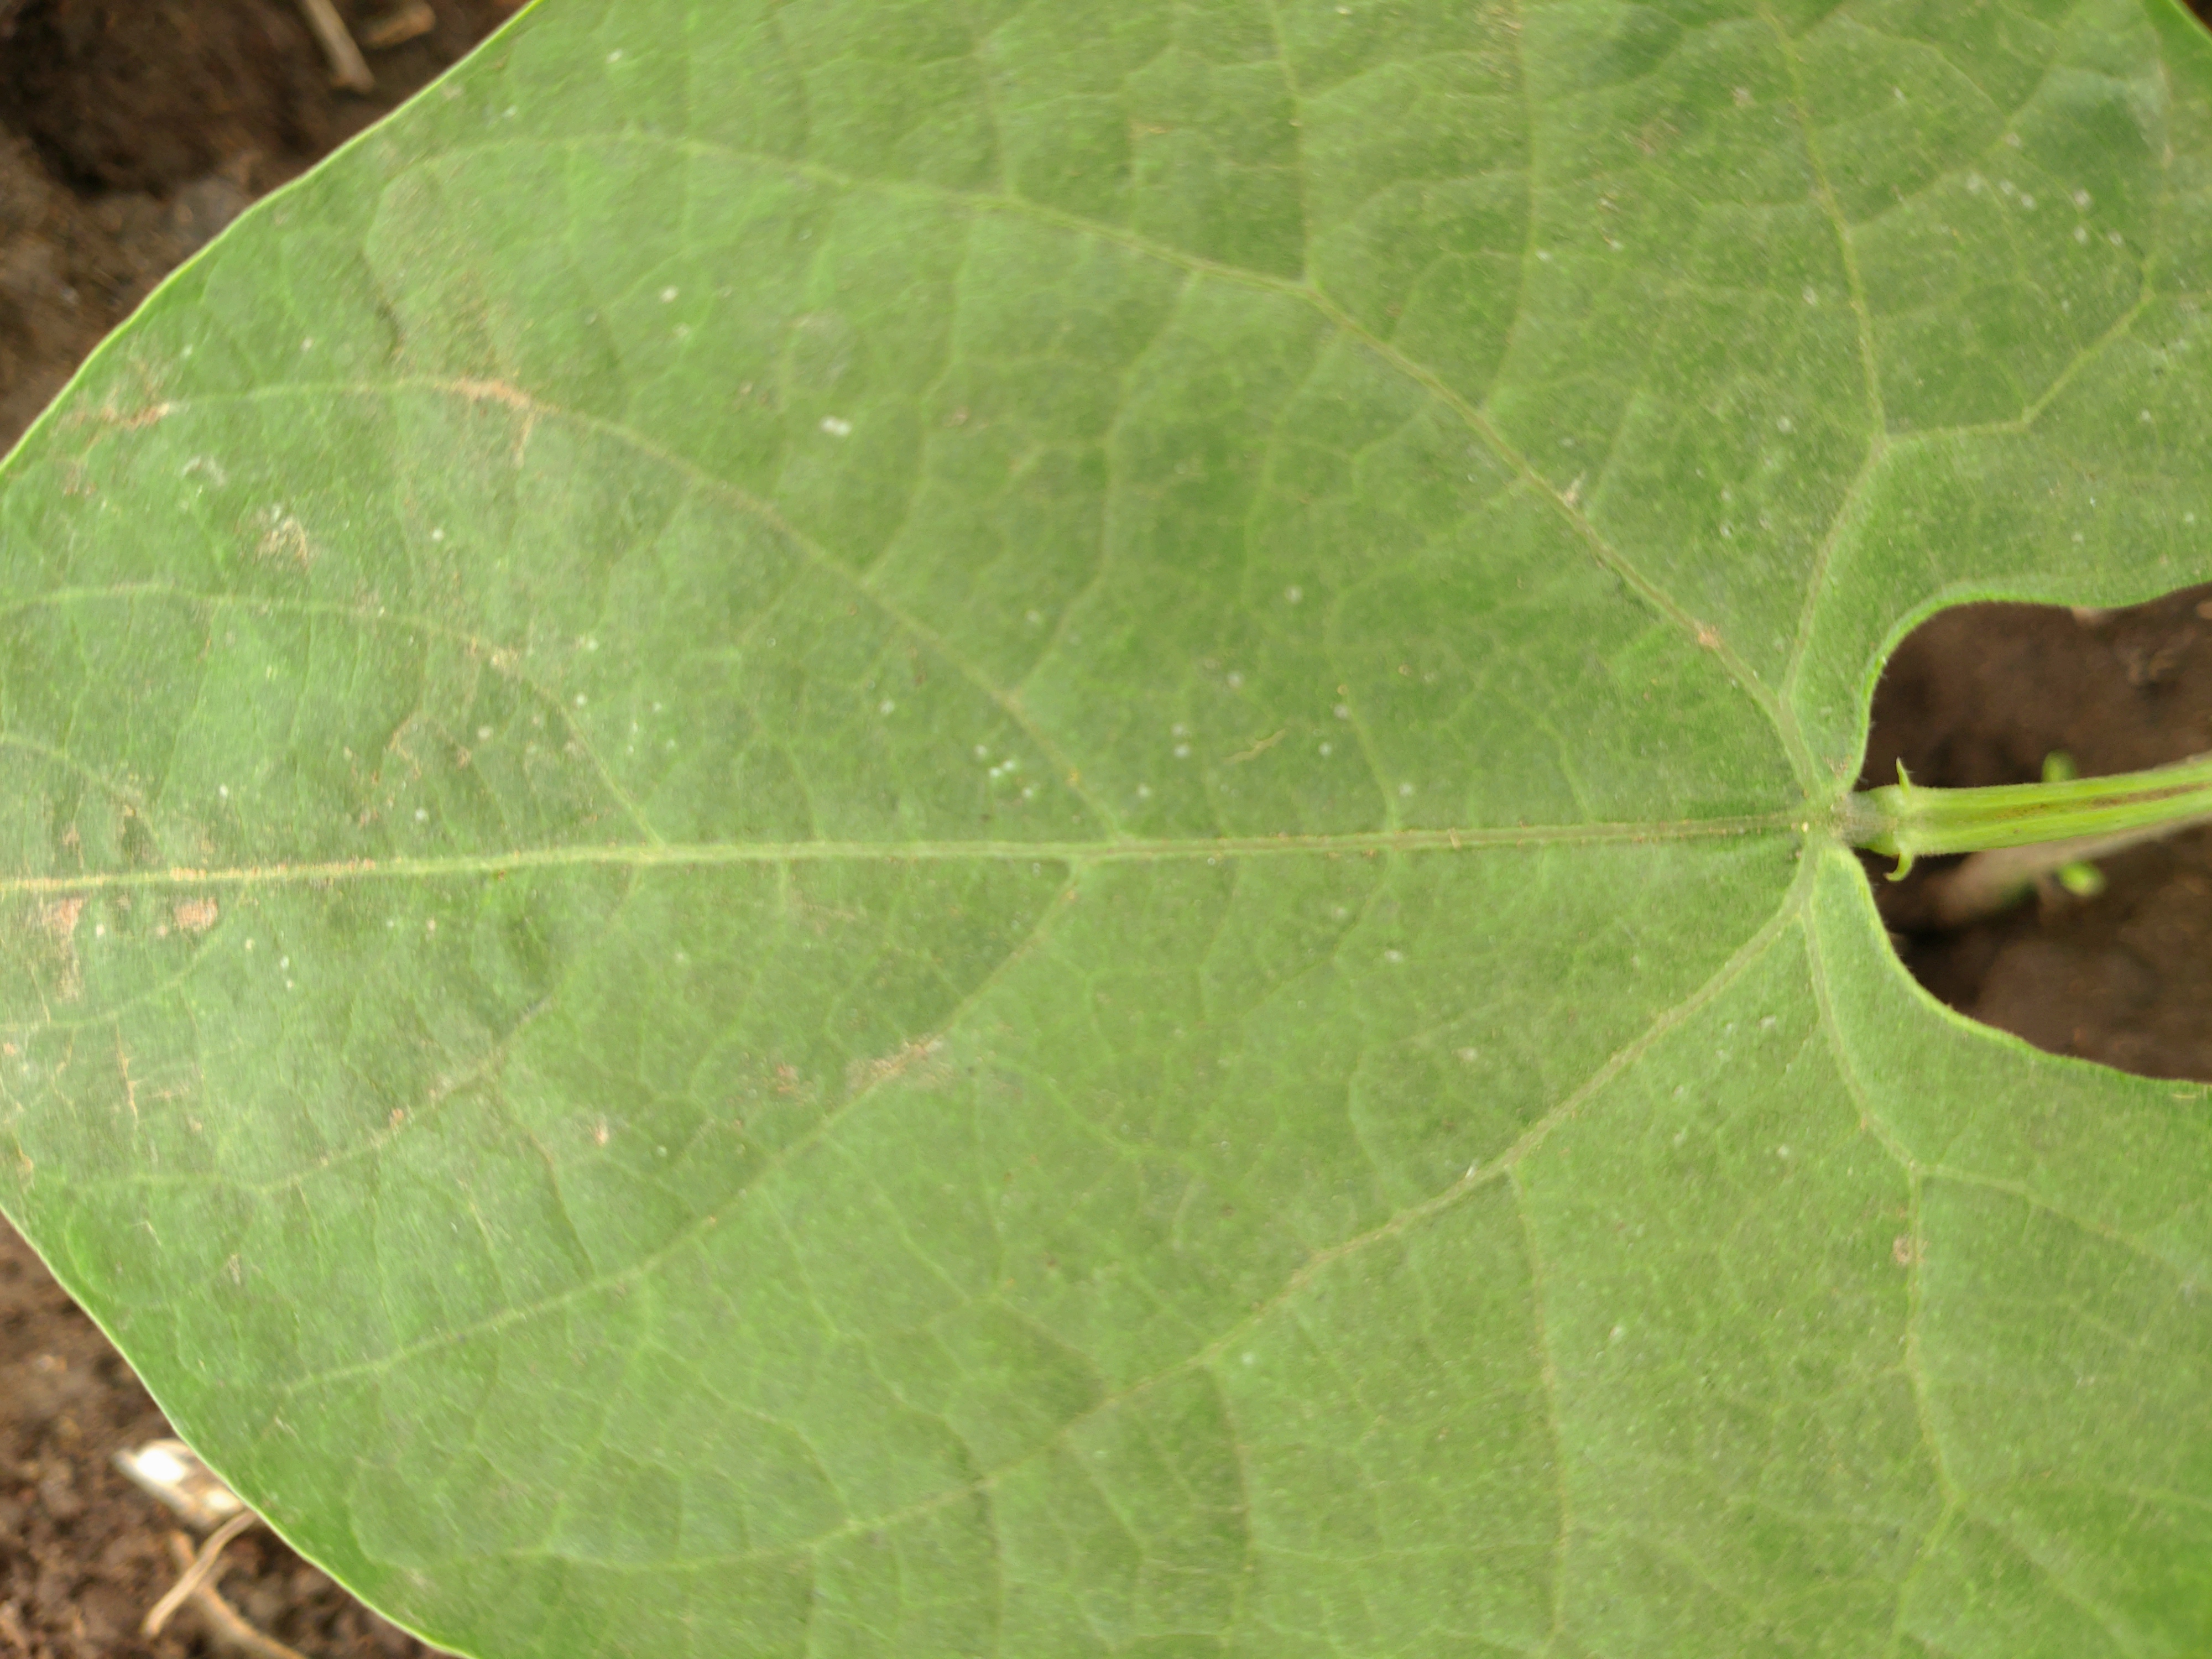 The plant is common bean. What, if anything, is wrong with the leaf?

healthy
